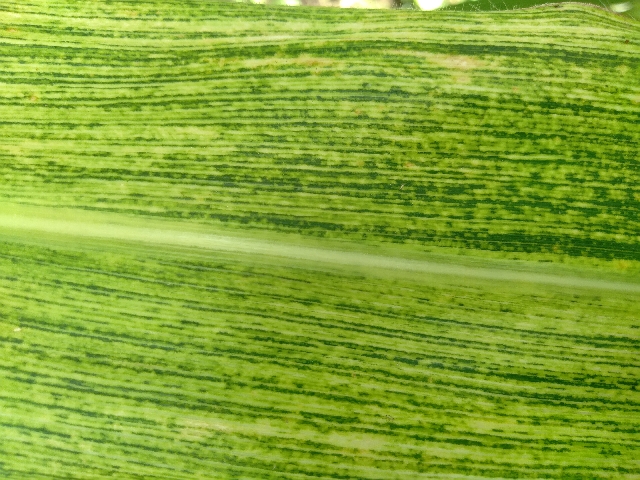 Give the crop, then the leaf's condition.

maize, maize streak virus
